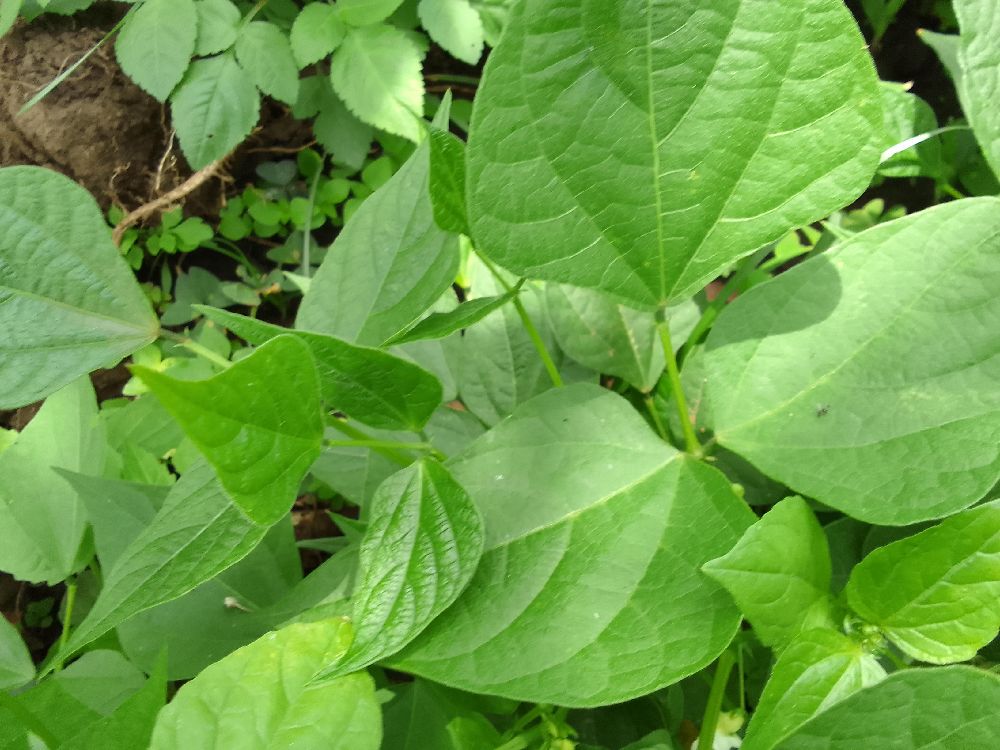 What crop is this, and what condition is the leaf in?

common bean, healthy
